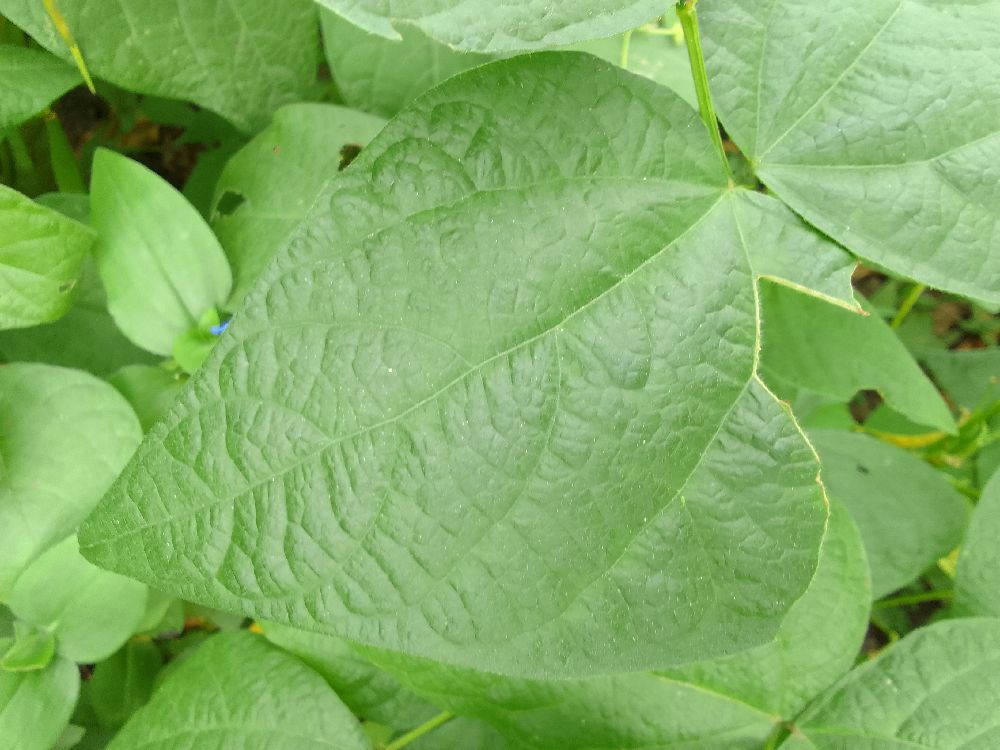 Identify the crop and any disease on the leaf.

common bean, healthy
